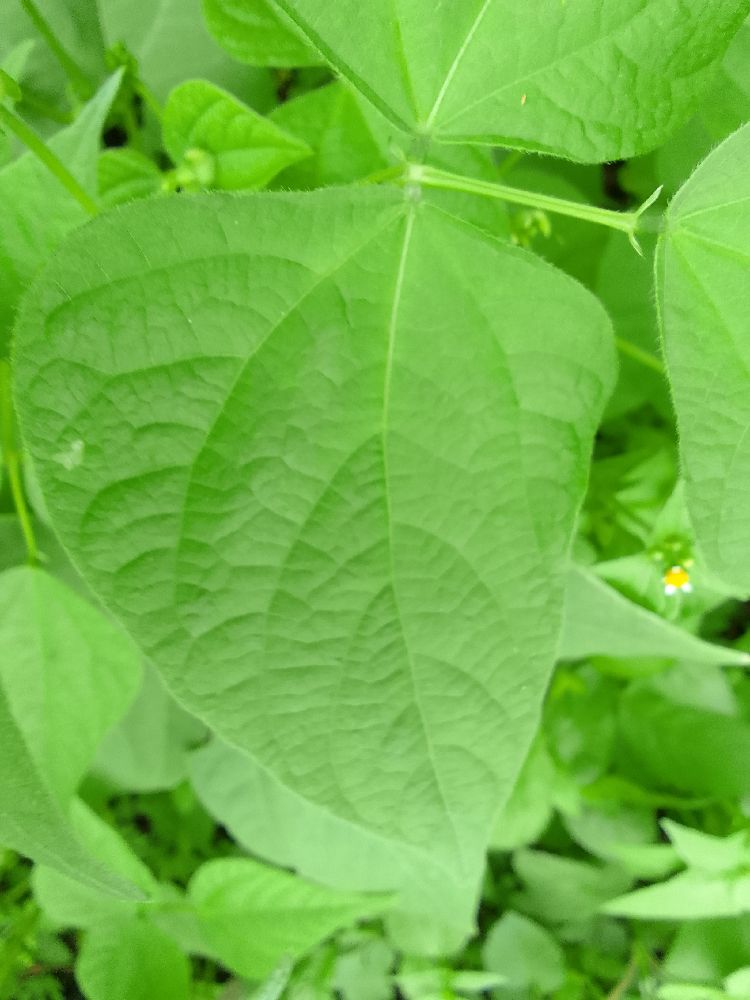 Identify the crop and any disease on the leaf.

common bean, healthy
